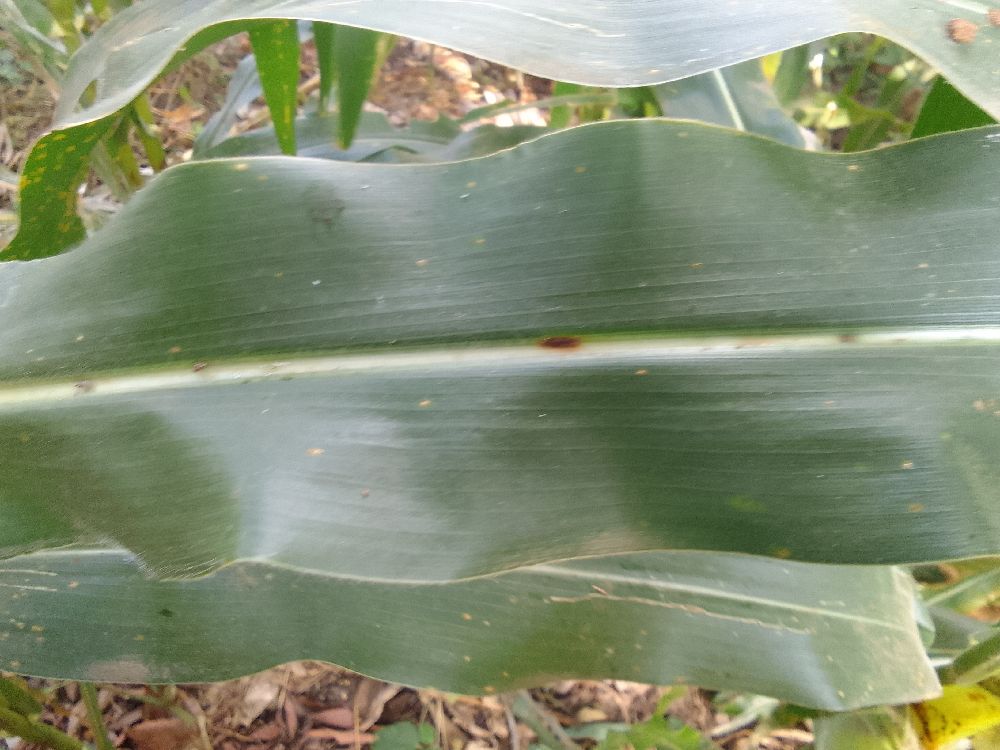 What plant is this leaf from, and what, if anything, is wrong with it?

maize, healthy
